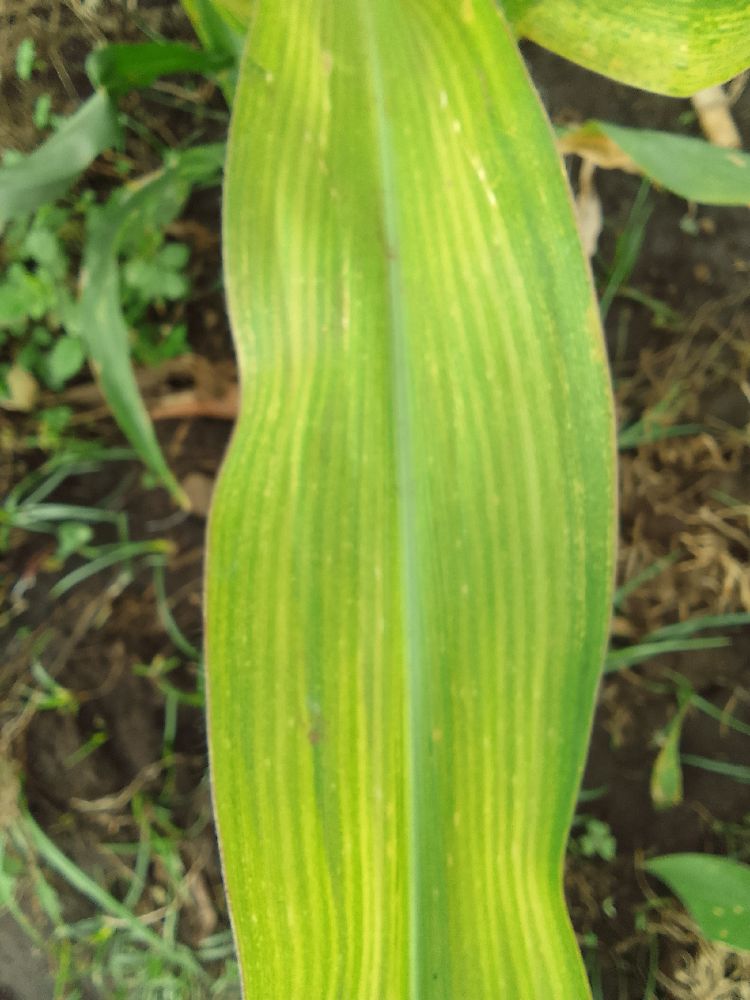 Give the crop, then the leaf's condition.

maize, maize lethal necrosis
